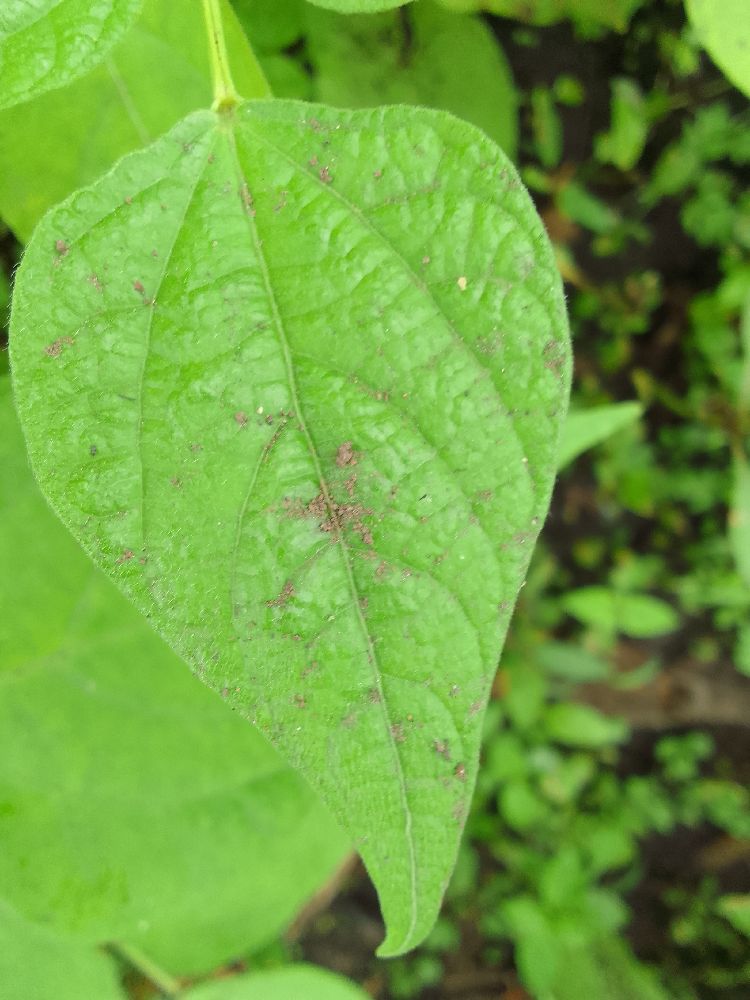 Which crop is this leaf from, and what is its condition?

common bean, healthy
